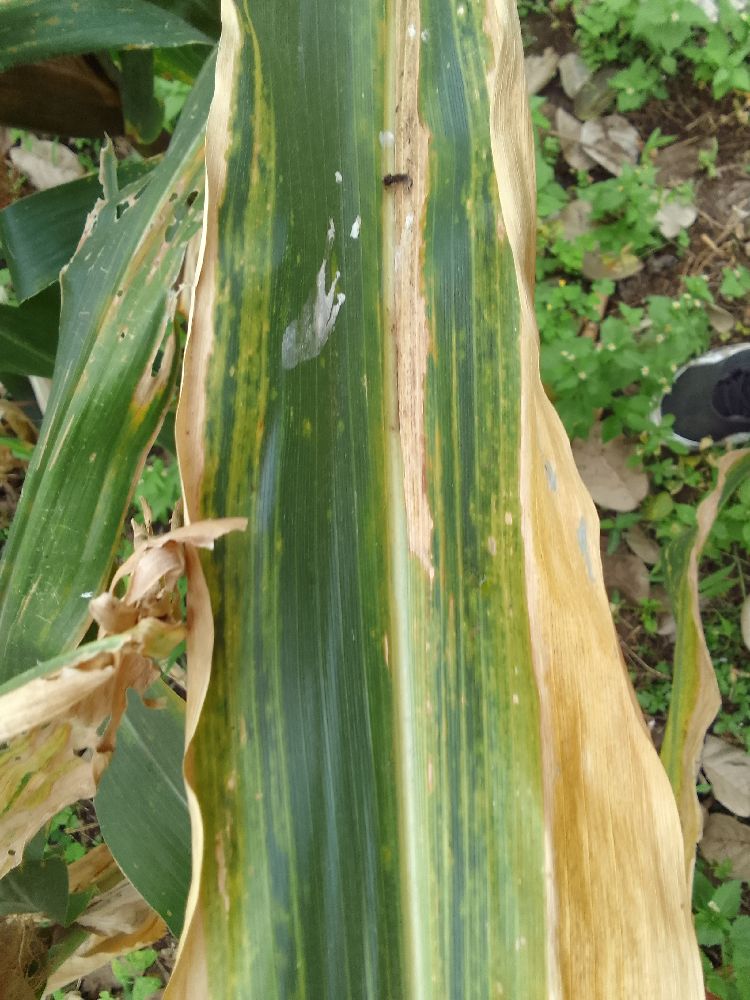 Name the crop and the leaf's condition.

maize, maize lethal necrosis
